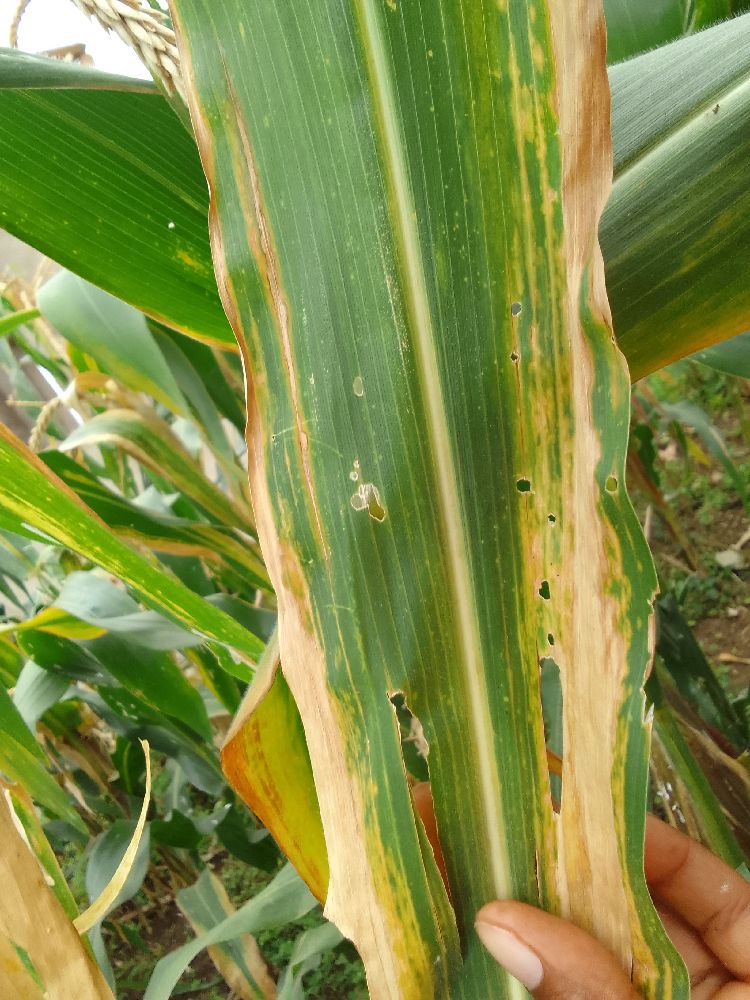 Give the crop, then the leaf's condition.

maize, maize lethal necrosis
